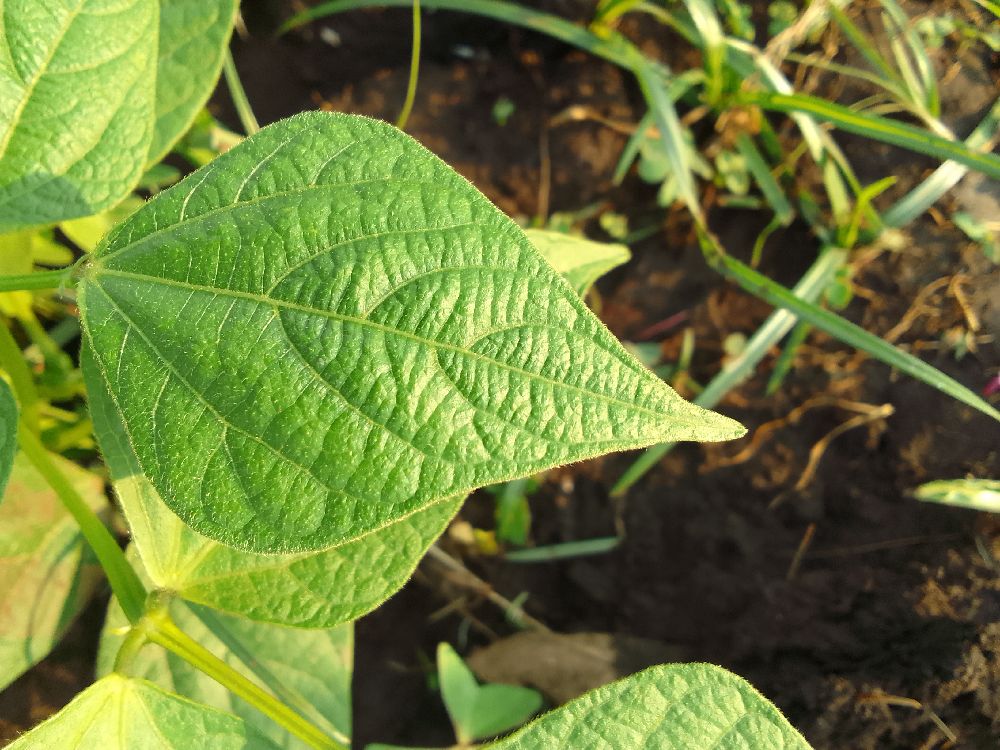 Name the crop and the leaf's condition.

common bean, healthy
